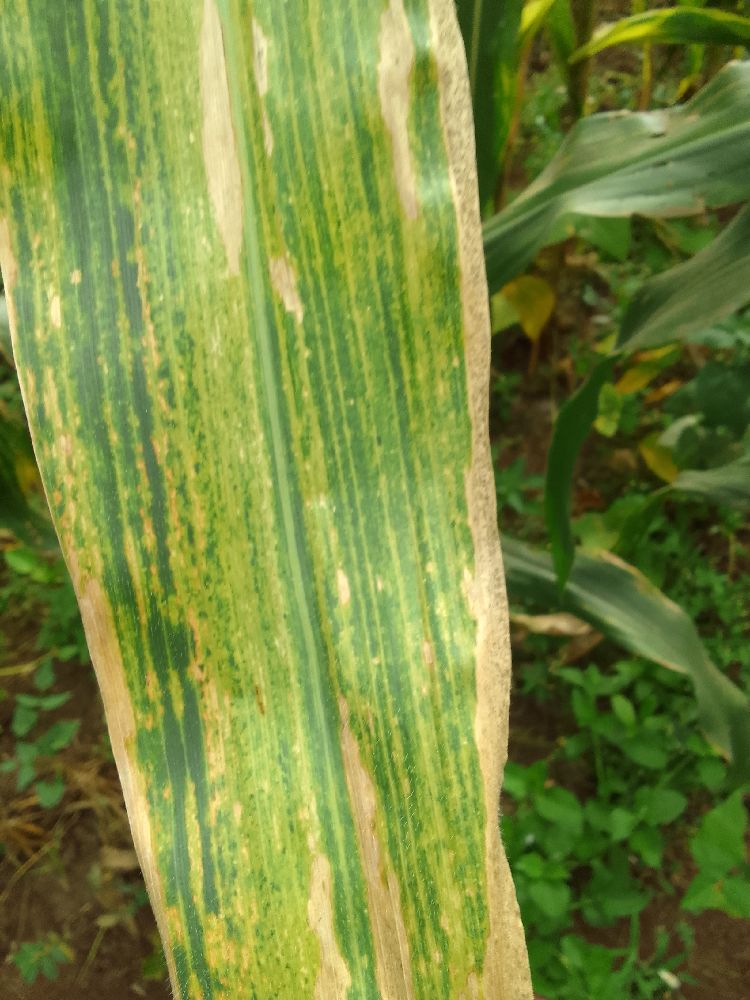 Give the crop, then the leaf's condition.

maize, maize lethal necrosis
